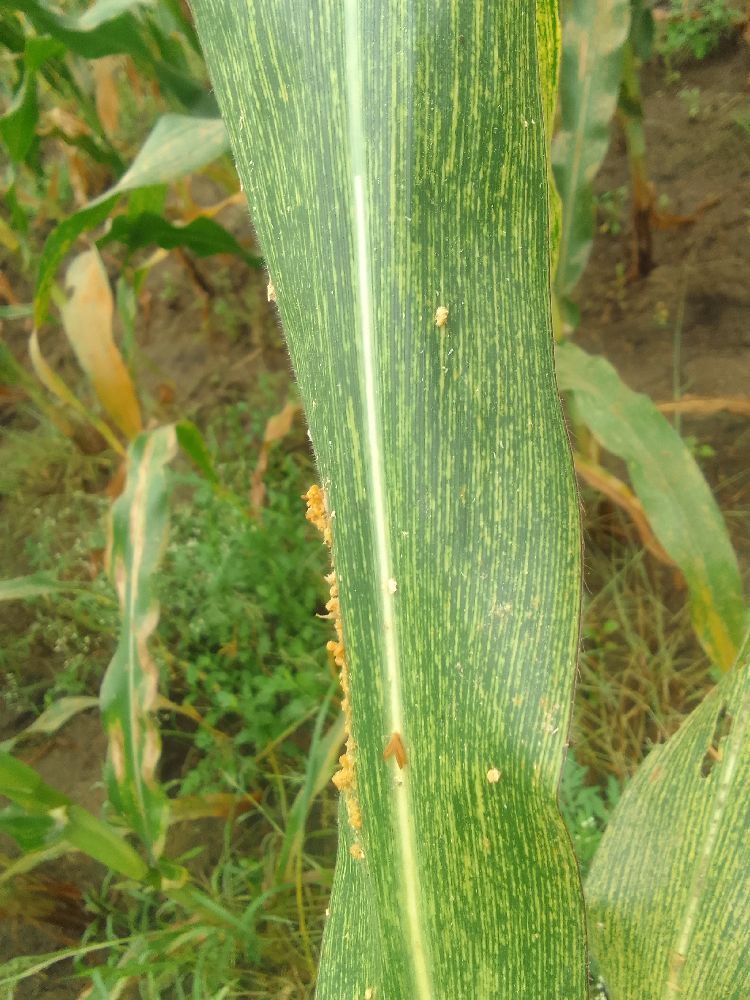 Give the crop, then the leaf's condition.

maize, maize streak virus
